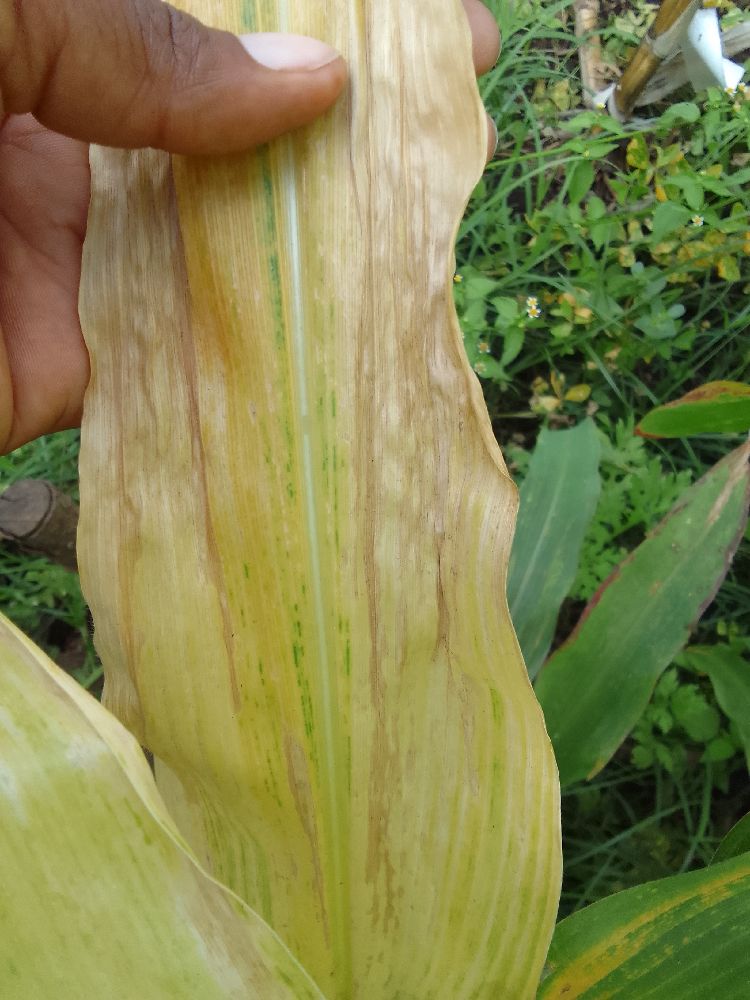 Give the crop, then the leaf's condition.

maize, maize lethal necrosis
